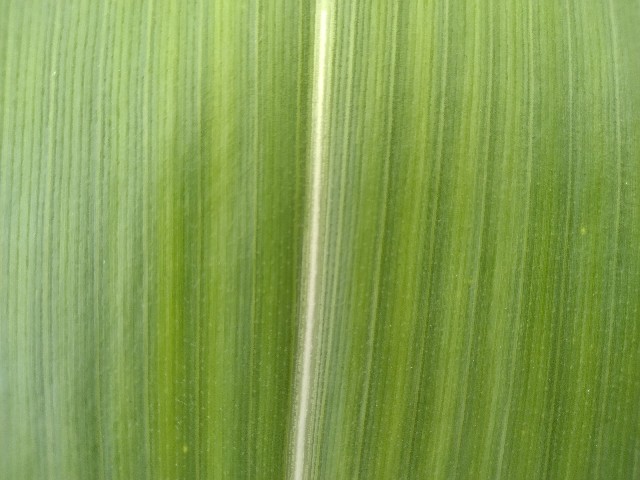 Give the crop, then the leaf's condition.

maize, healthy
